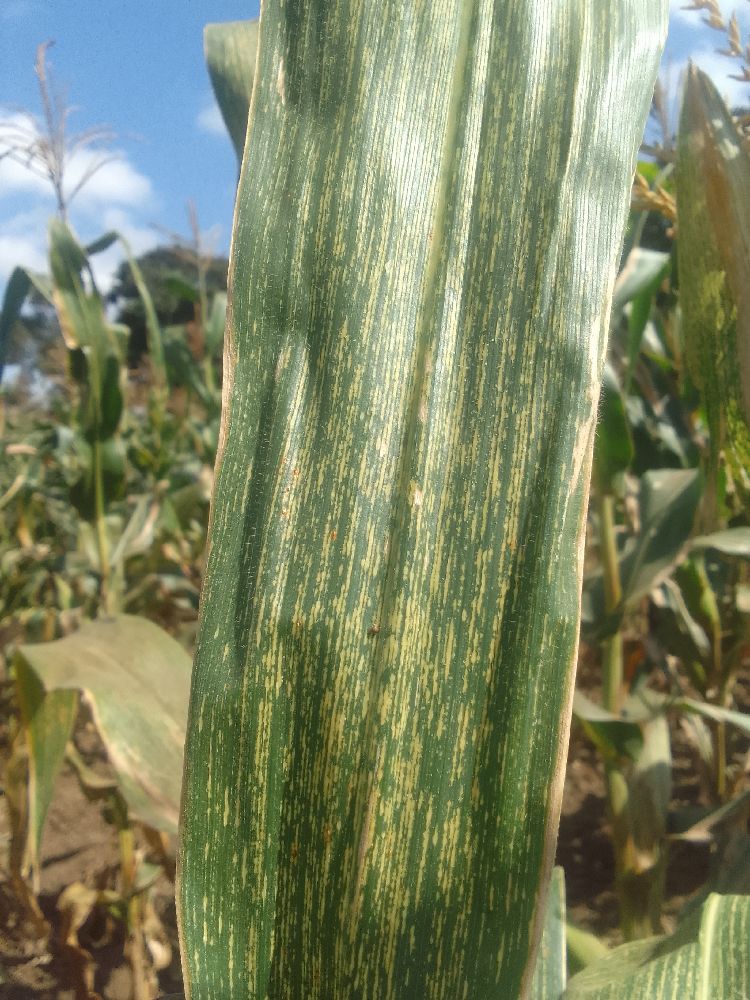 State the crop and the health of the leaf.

maize, maize streak virus
